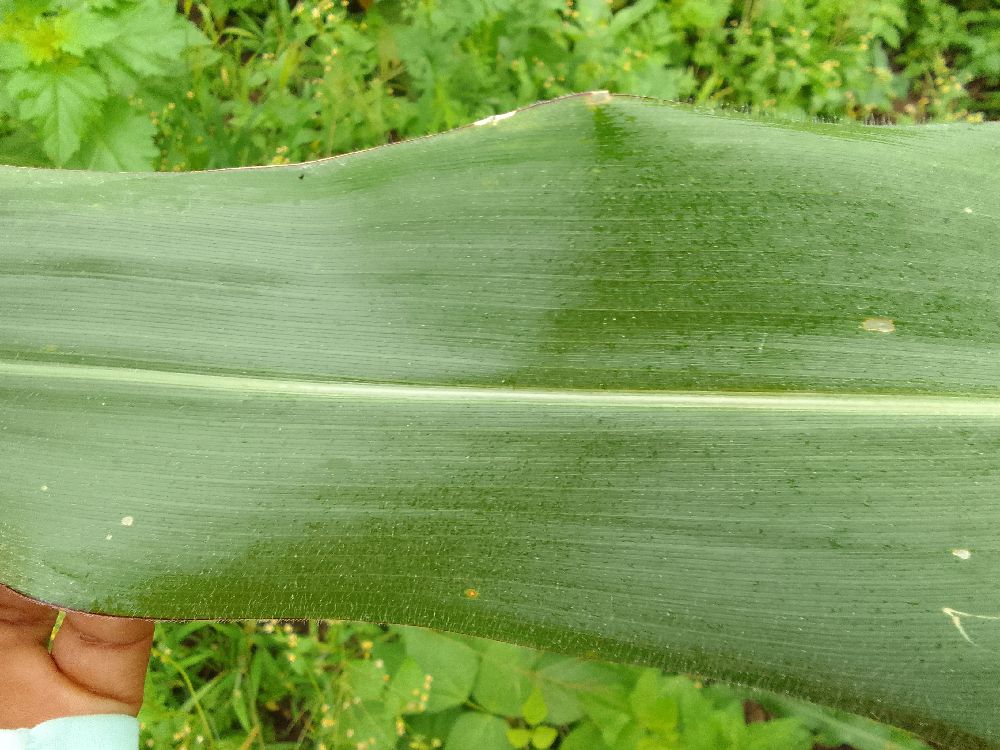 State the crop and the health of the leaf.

maize, healthy
